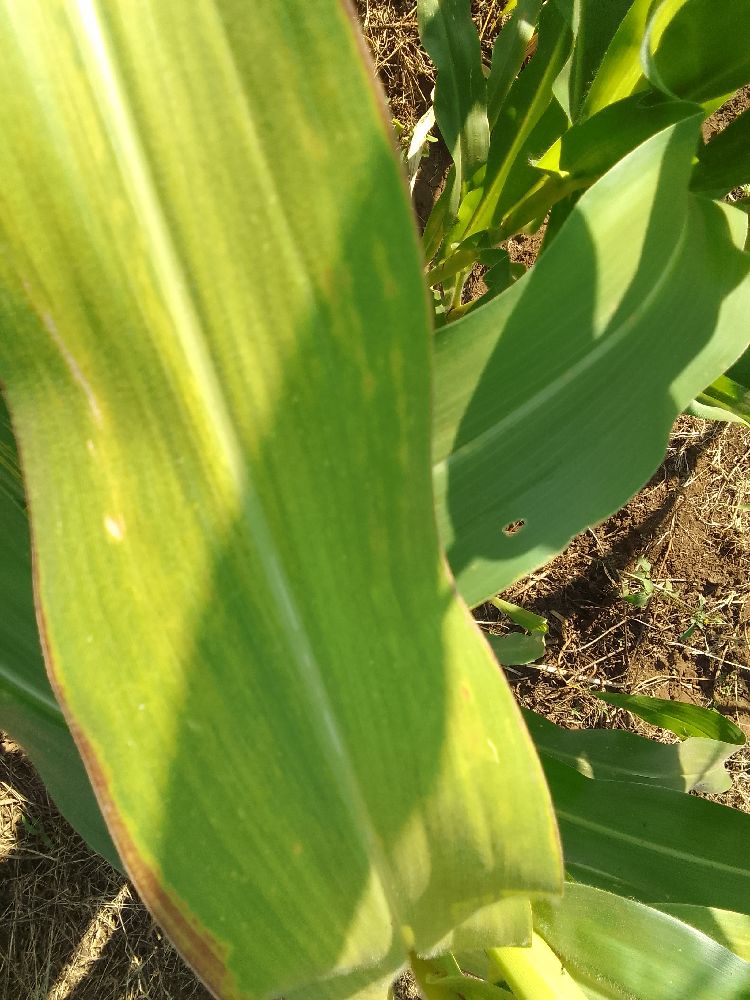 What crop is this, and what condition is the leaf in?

maize, maize lethal necrosis
